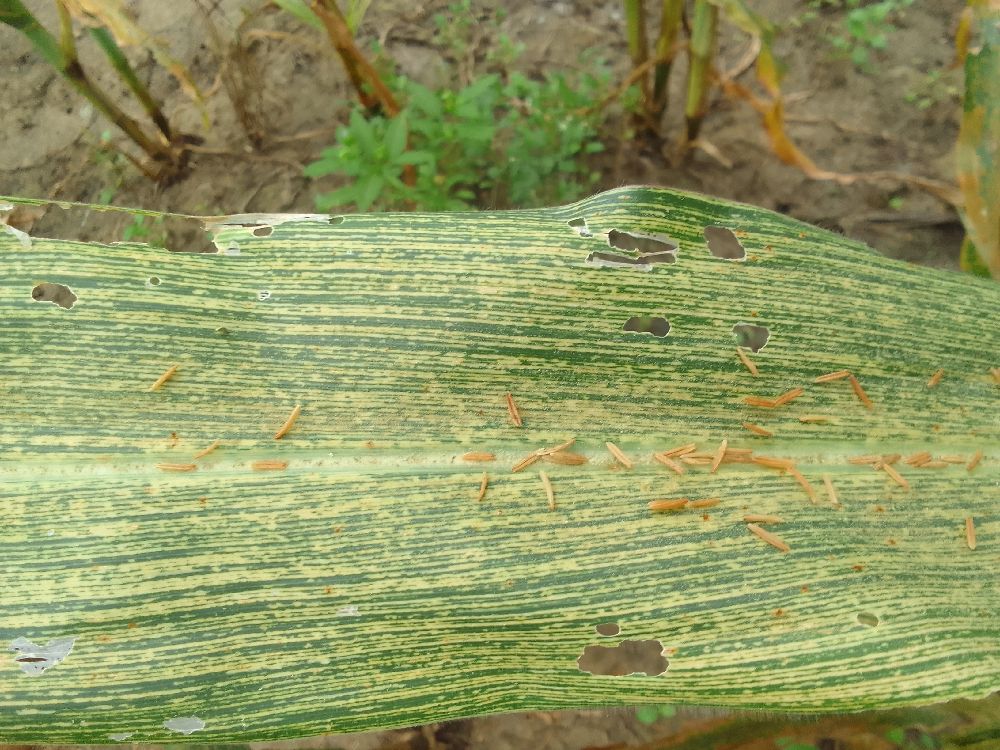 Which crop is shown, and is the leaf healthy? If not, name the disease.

maize, maize streak virus
